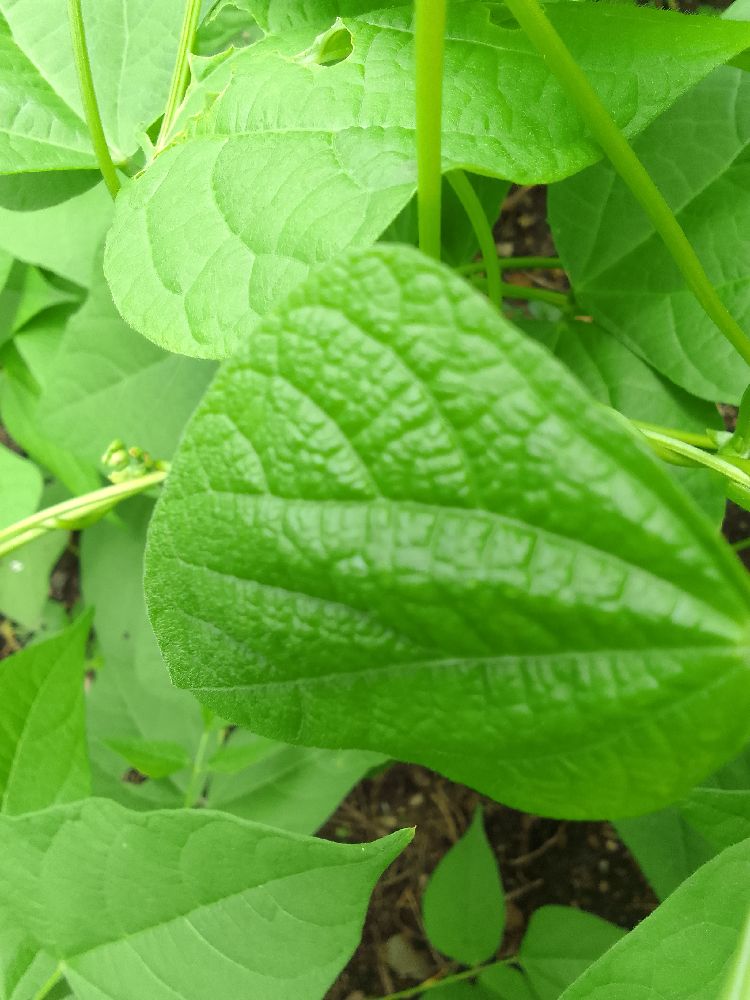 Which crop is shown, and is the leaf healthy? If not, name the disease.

common bean, healthy
